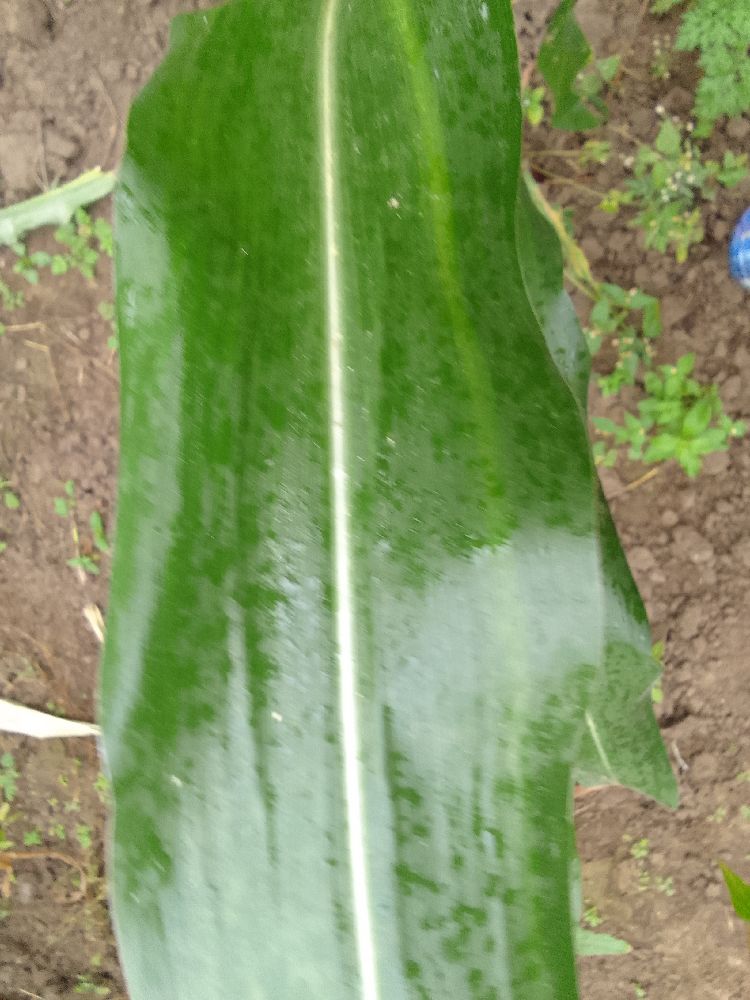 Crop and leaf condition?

maize, healthy
